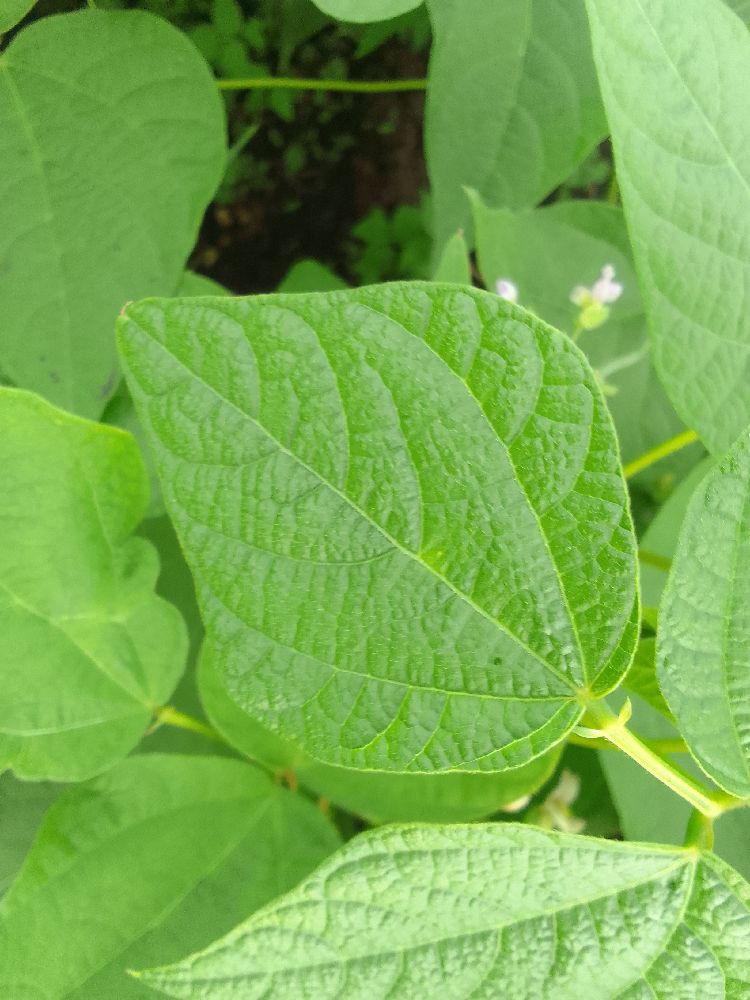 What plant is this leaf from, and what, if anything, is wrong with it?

common bean, healthy
